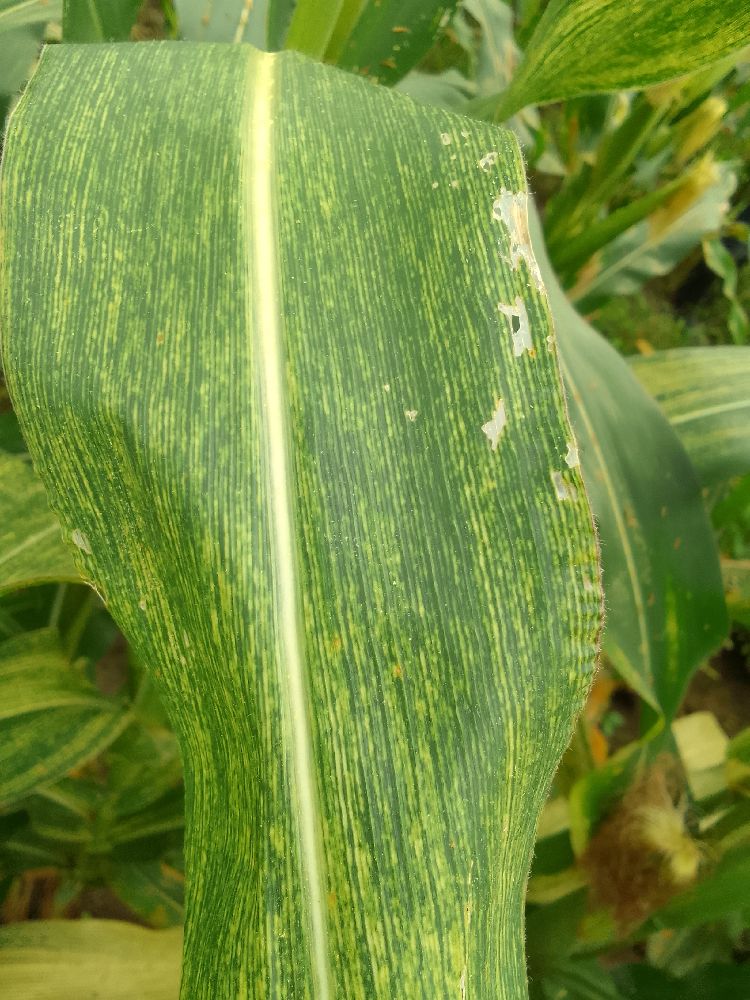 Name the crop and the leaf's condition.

maize, maize streak virus
